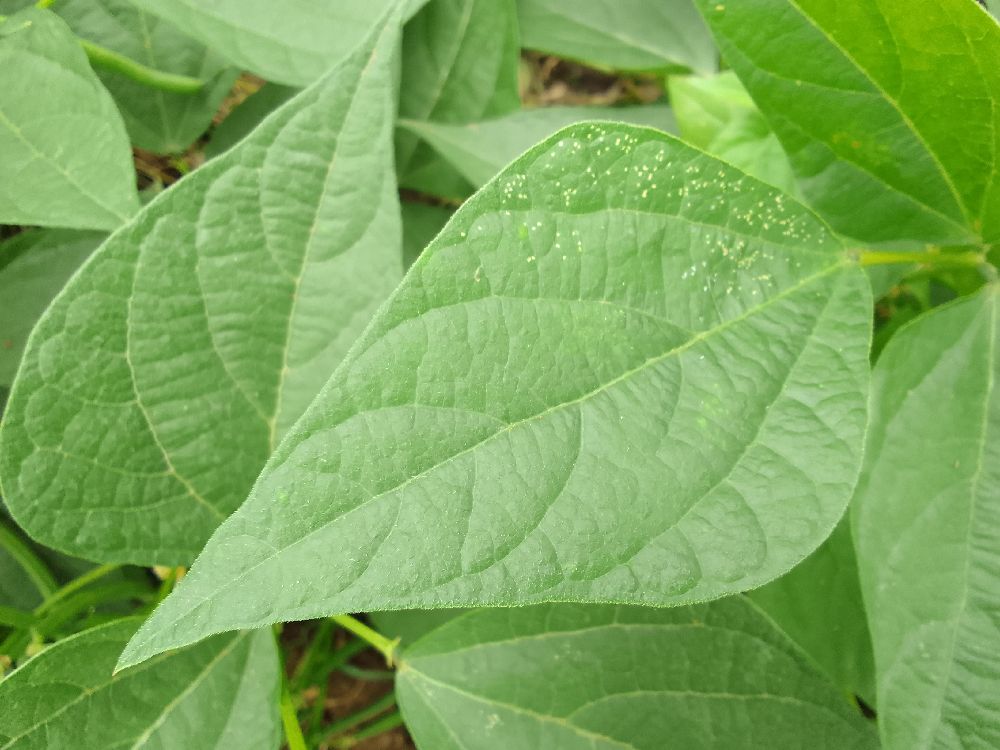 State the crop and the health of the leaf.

common bean, healthy
